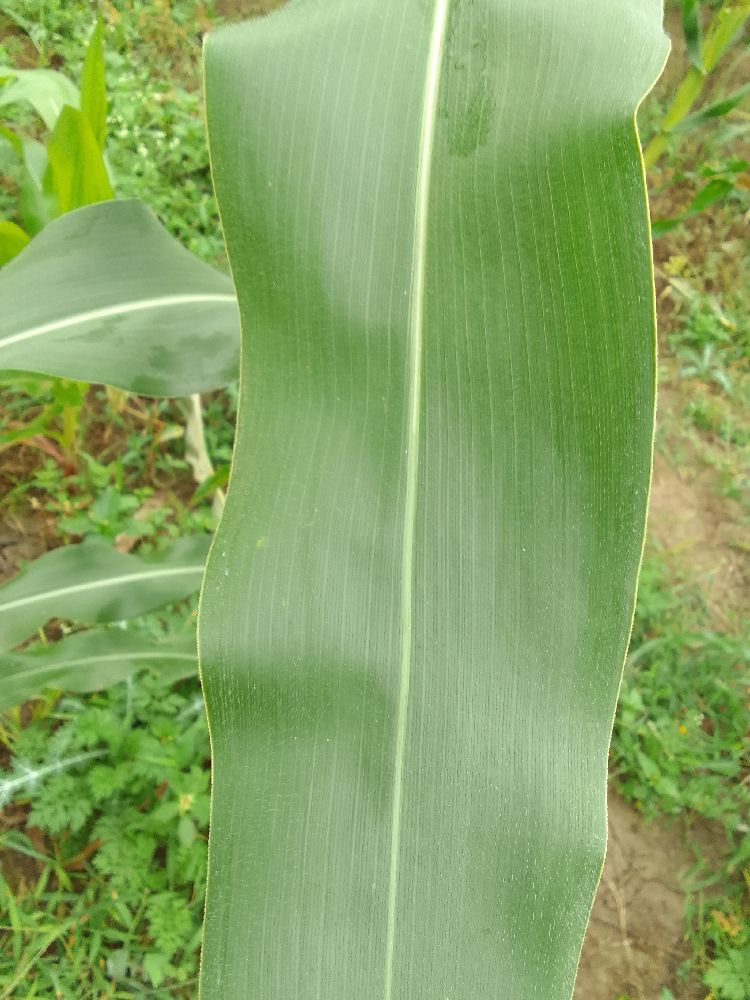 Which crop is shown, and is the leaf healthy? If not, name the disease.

maize, healthy
